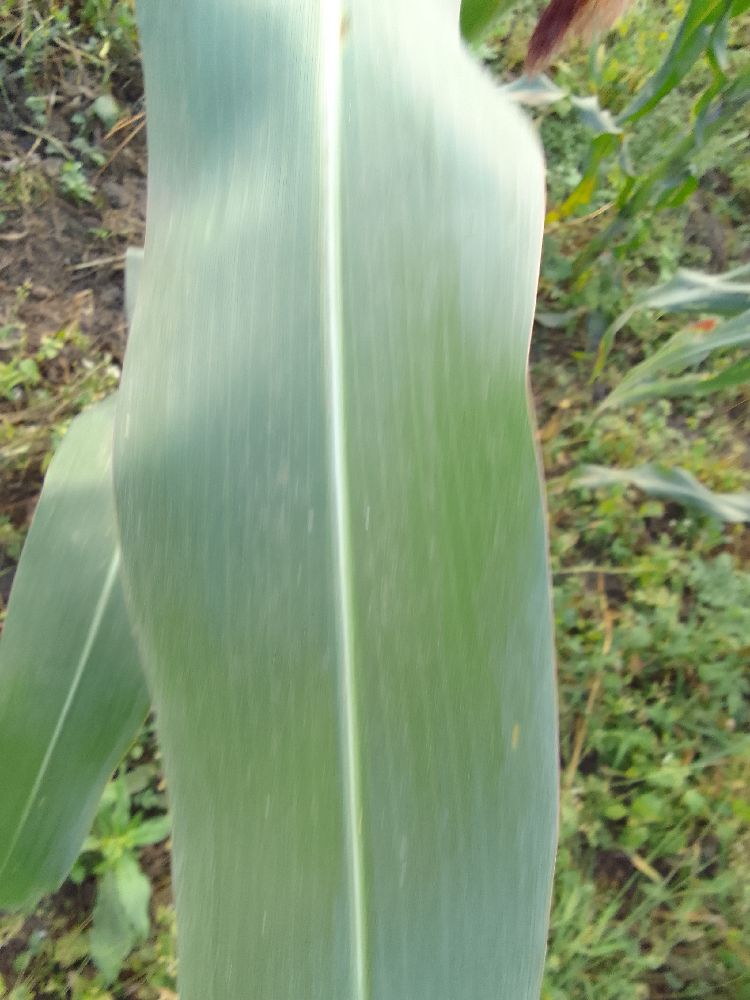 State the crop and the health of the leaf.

maize, healthy
